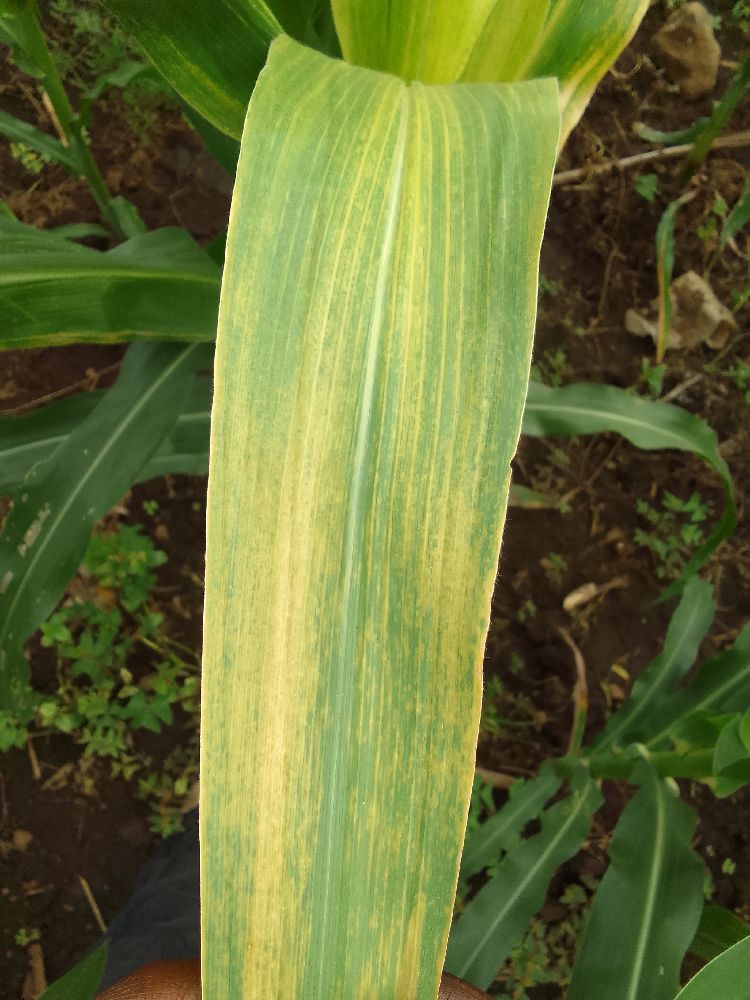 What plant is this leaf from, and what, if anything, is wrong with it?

maize, maize lethal necrosis
